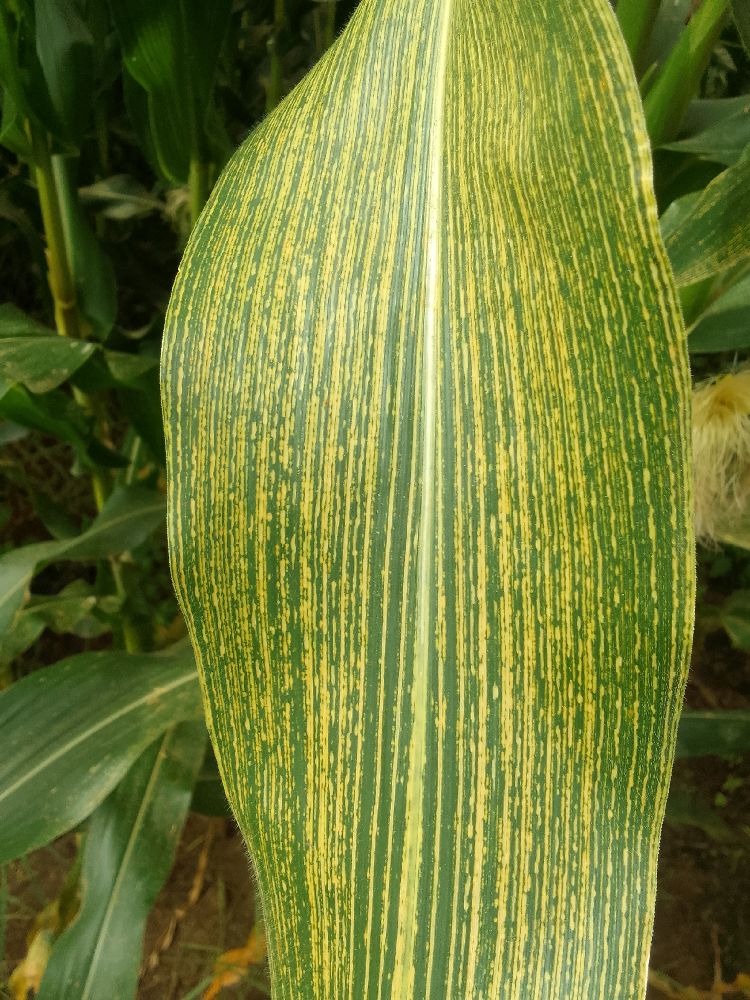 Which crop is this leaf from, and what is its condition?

maize, maize streak virus
